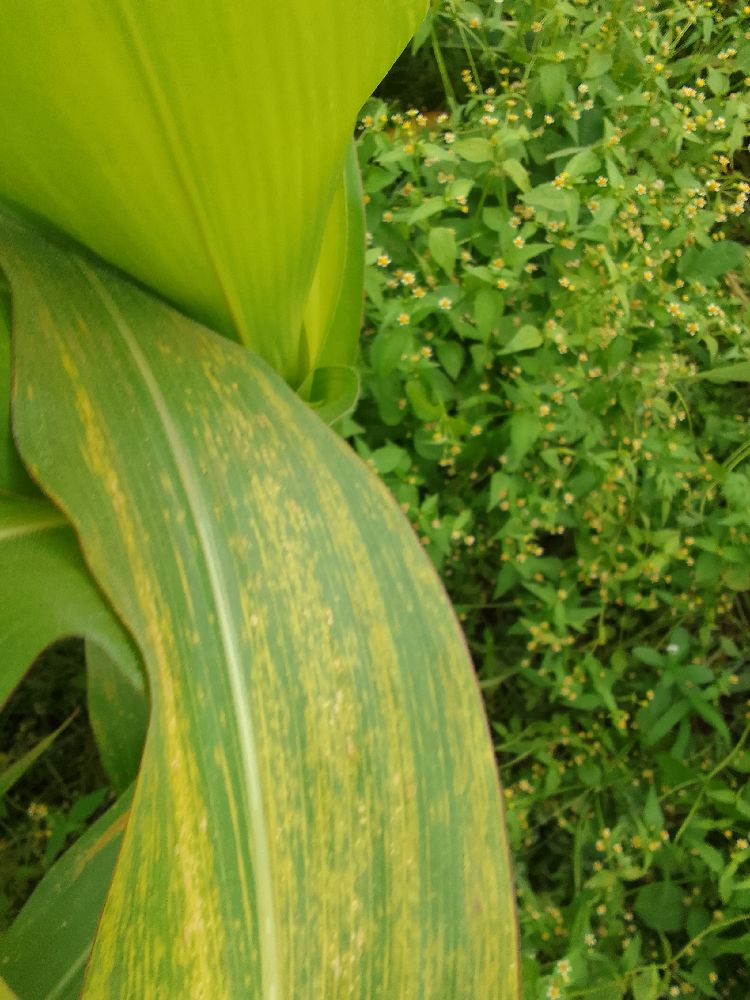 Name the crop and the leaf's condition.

maize, maize lethal necrosis
